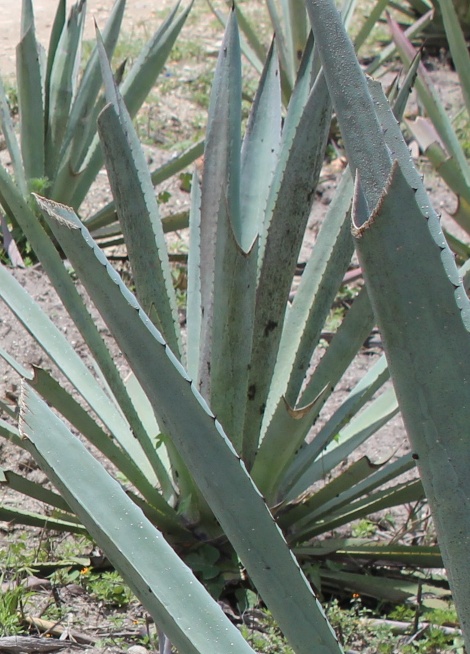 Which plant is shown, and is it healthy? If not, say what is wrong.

agave, spotted
